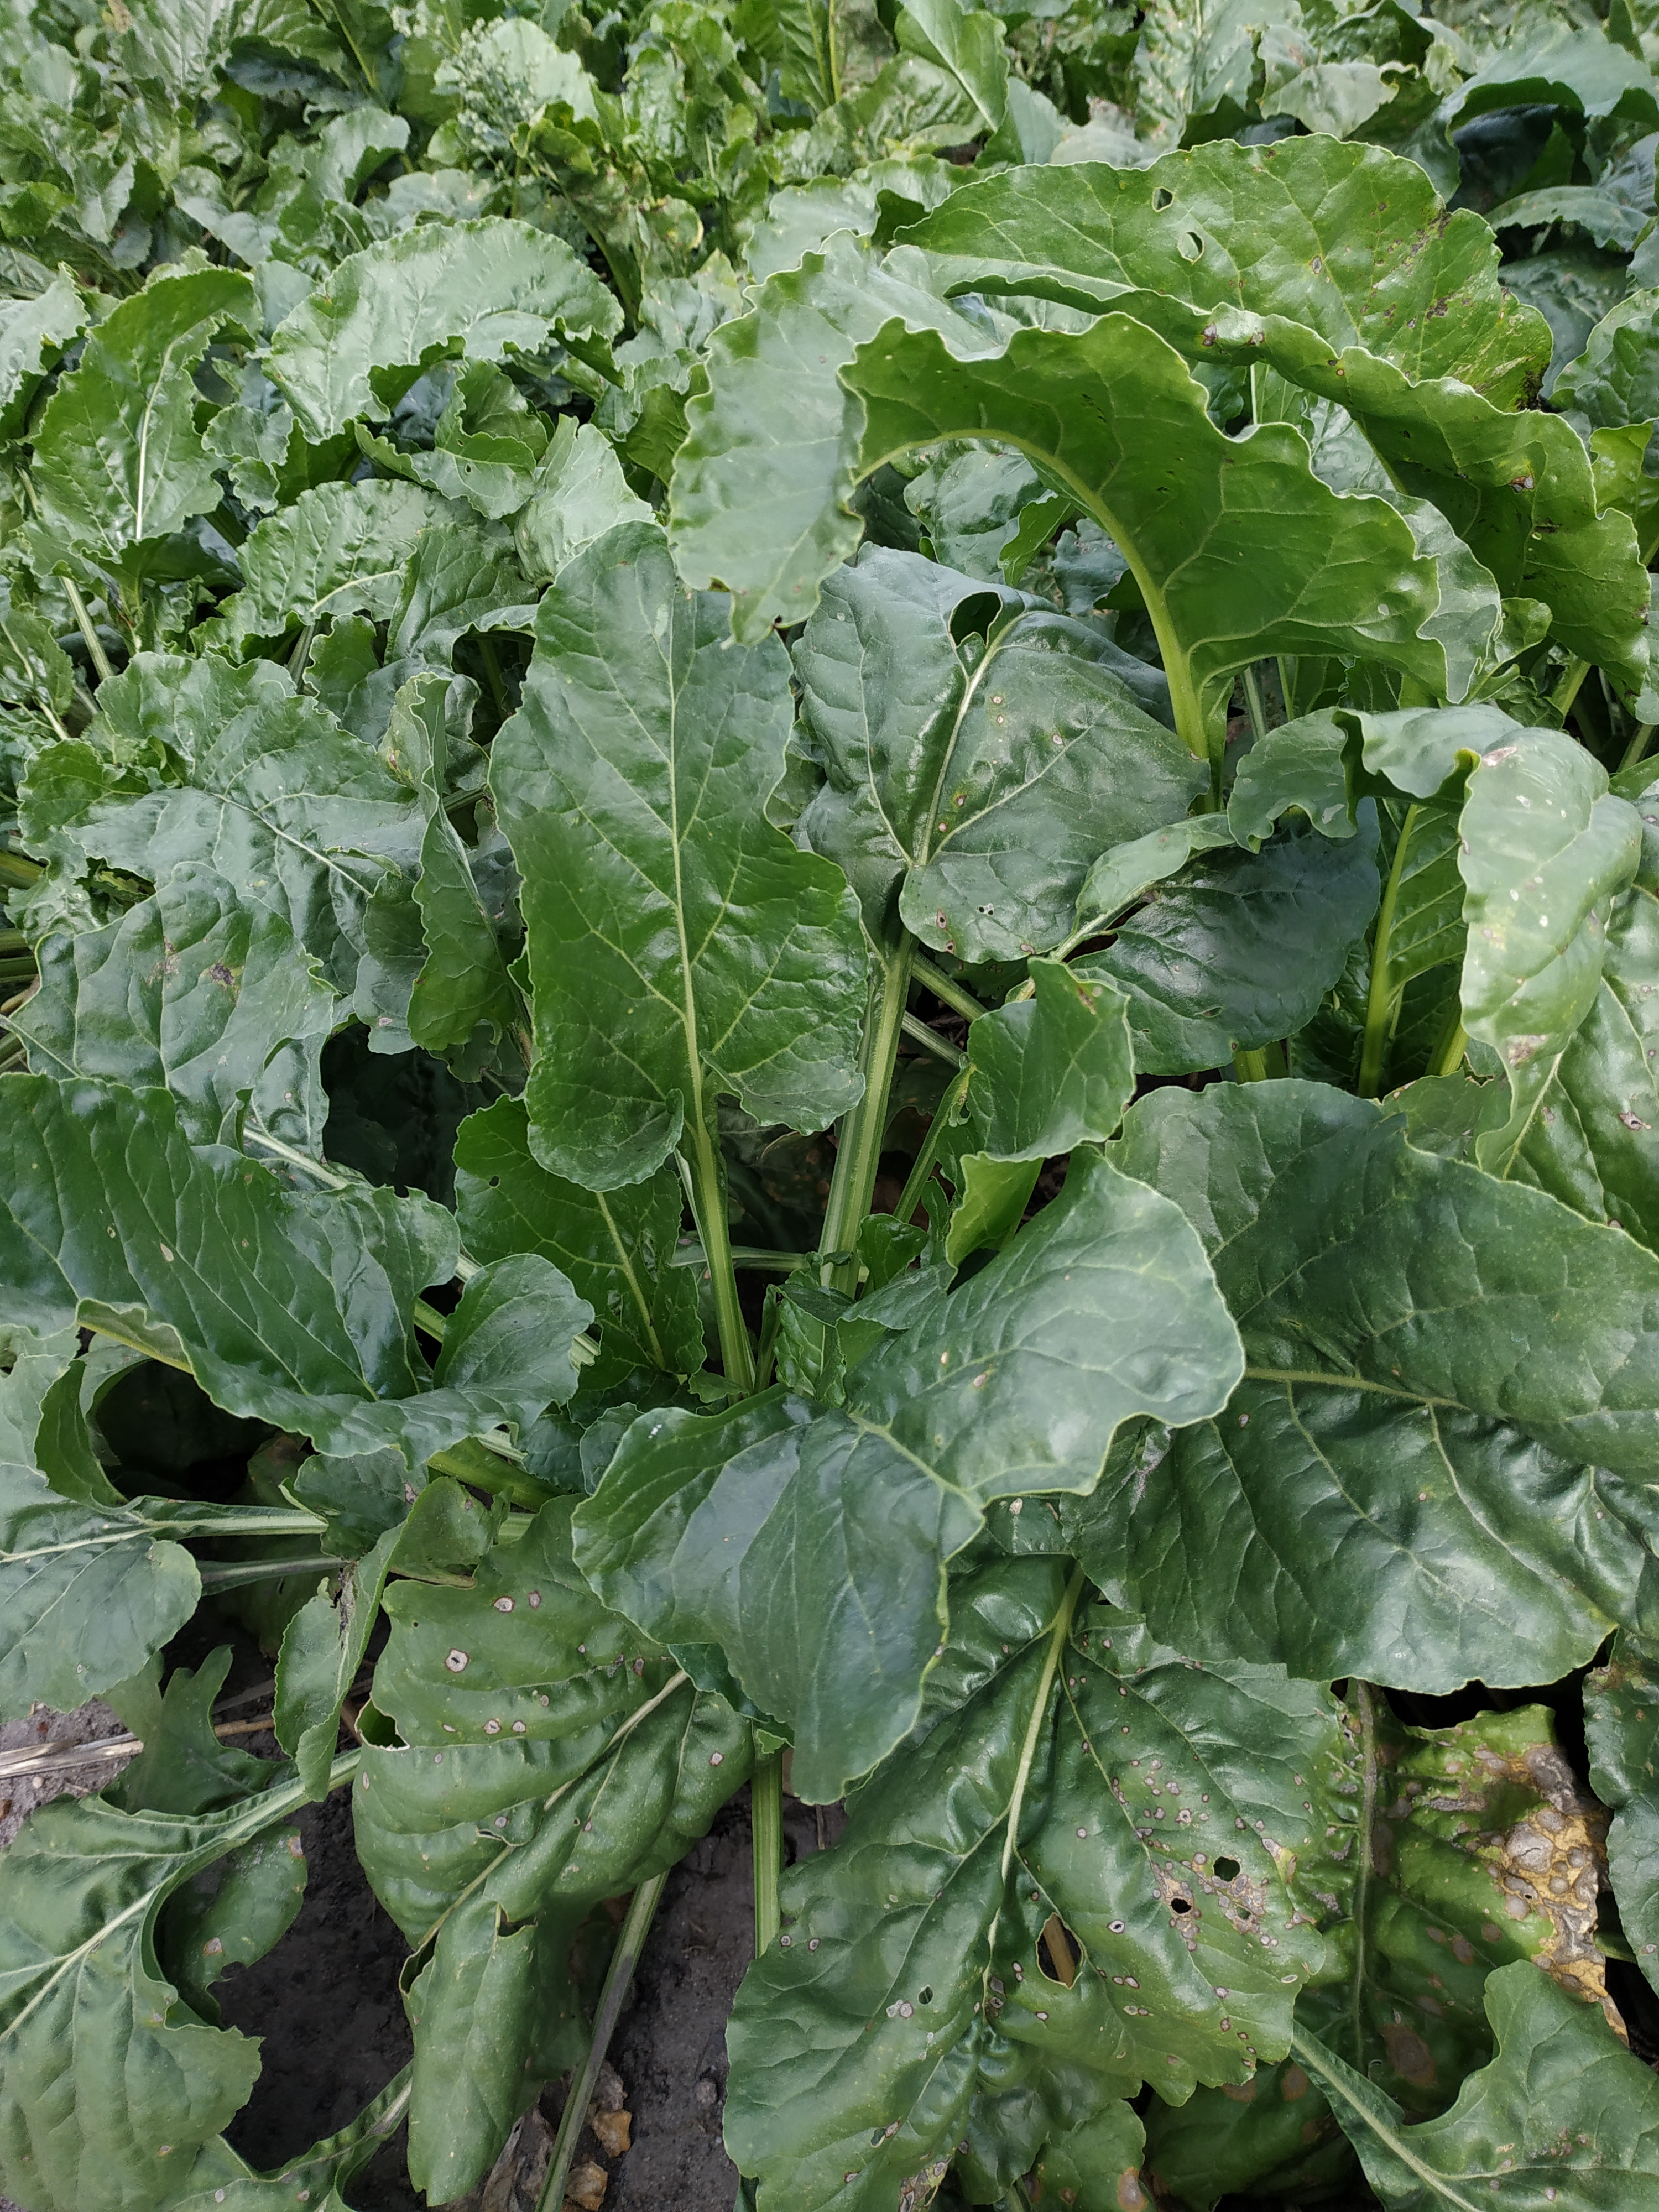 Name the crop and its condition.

beet, cercospora
